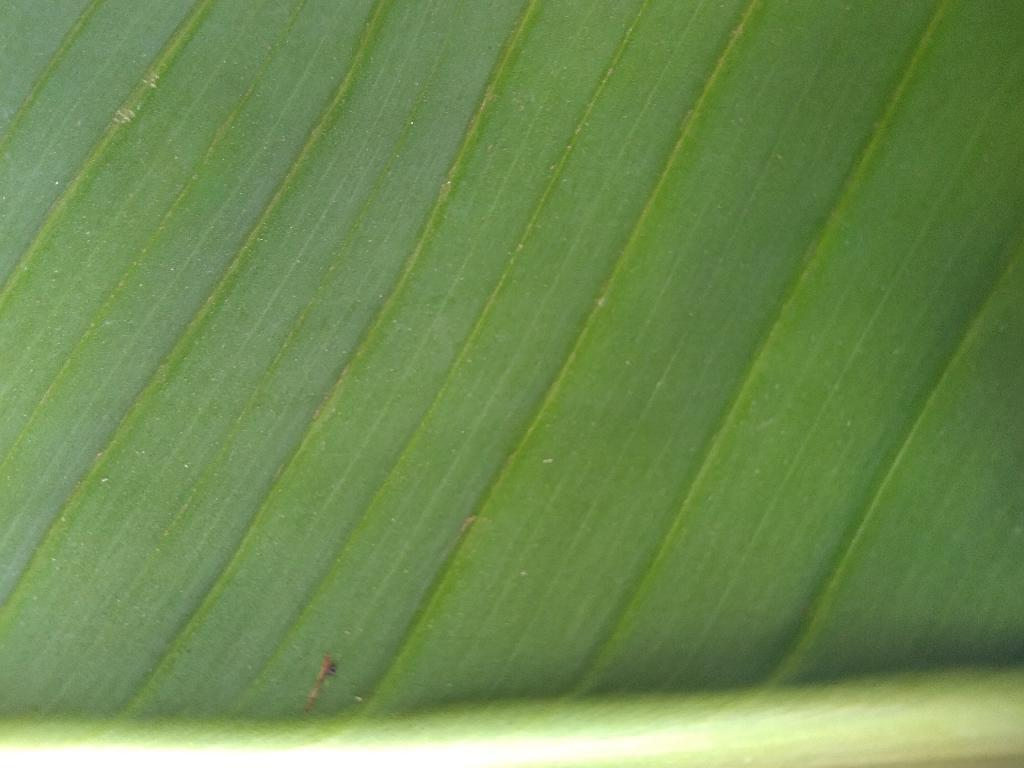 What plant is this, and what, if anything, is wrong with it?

banana, healthy
